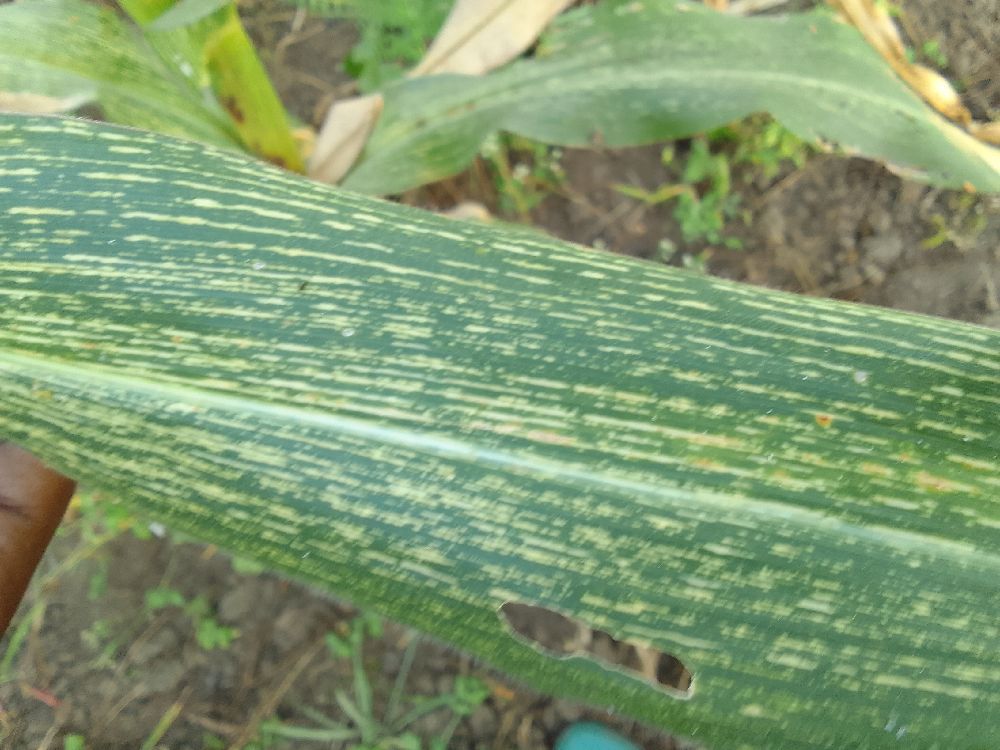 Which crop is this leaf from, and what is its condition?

maize, maize streak virus
